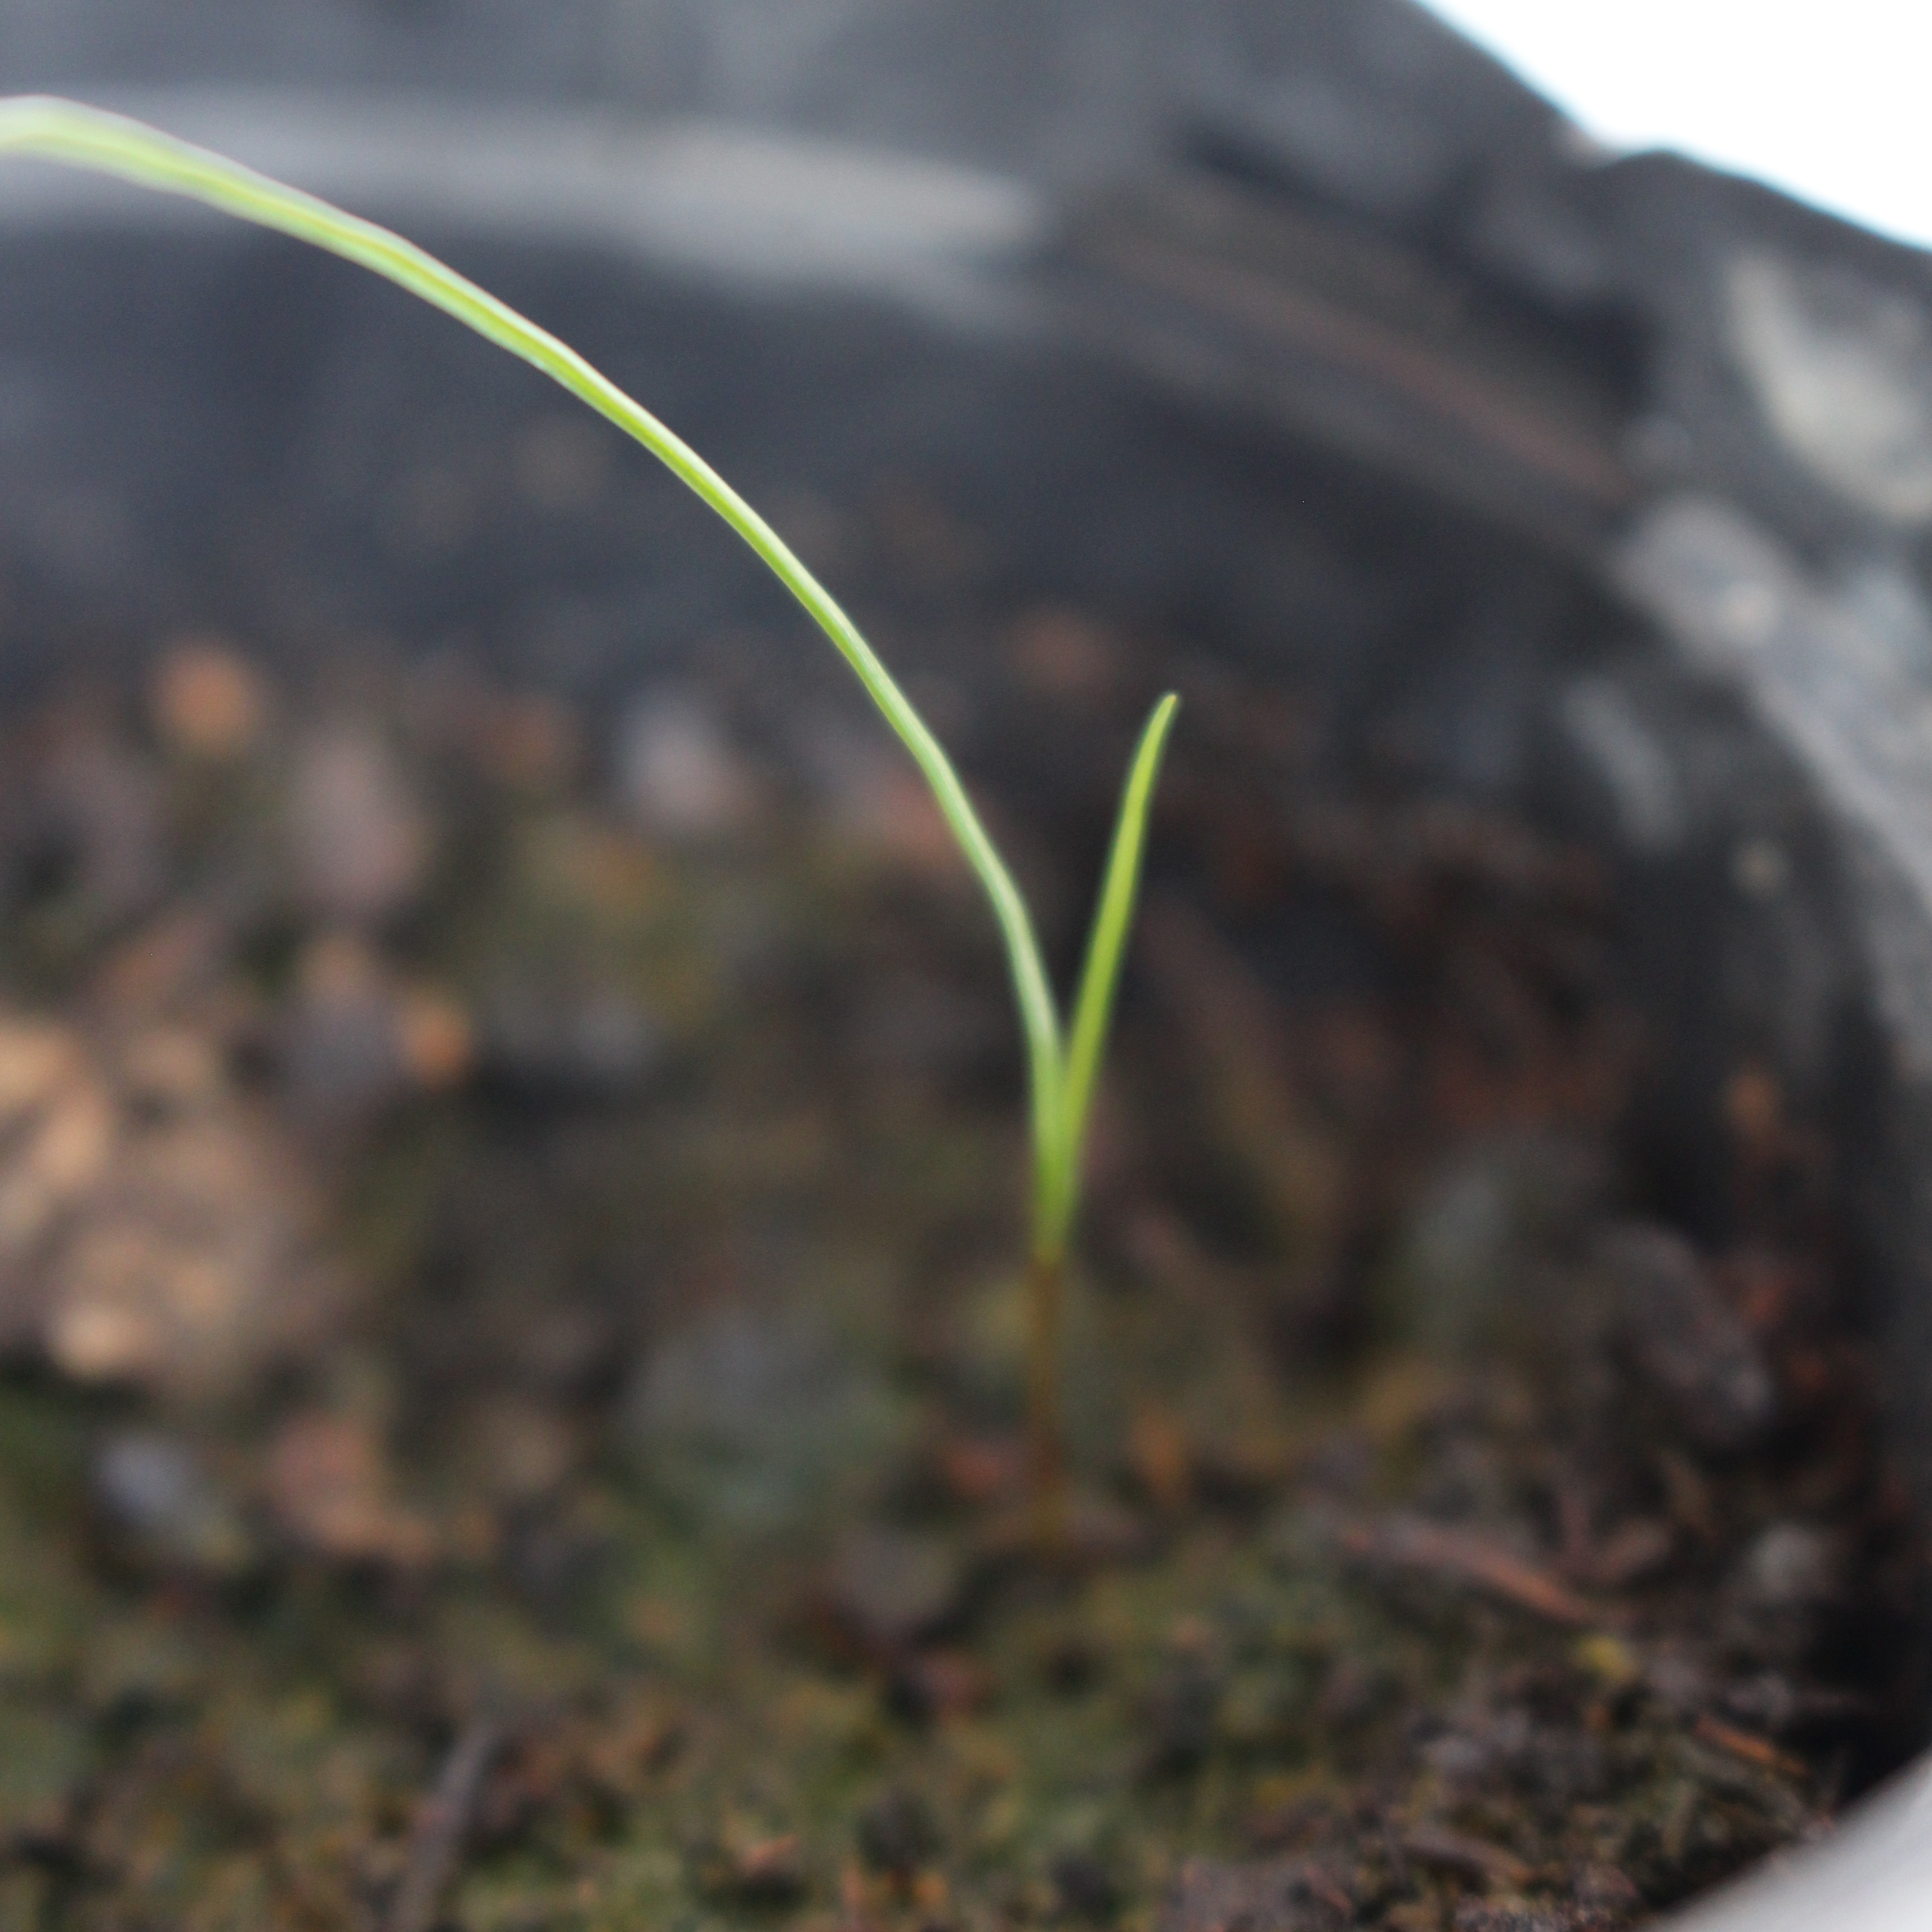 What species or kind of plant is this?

Lolium multiflorum
